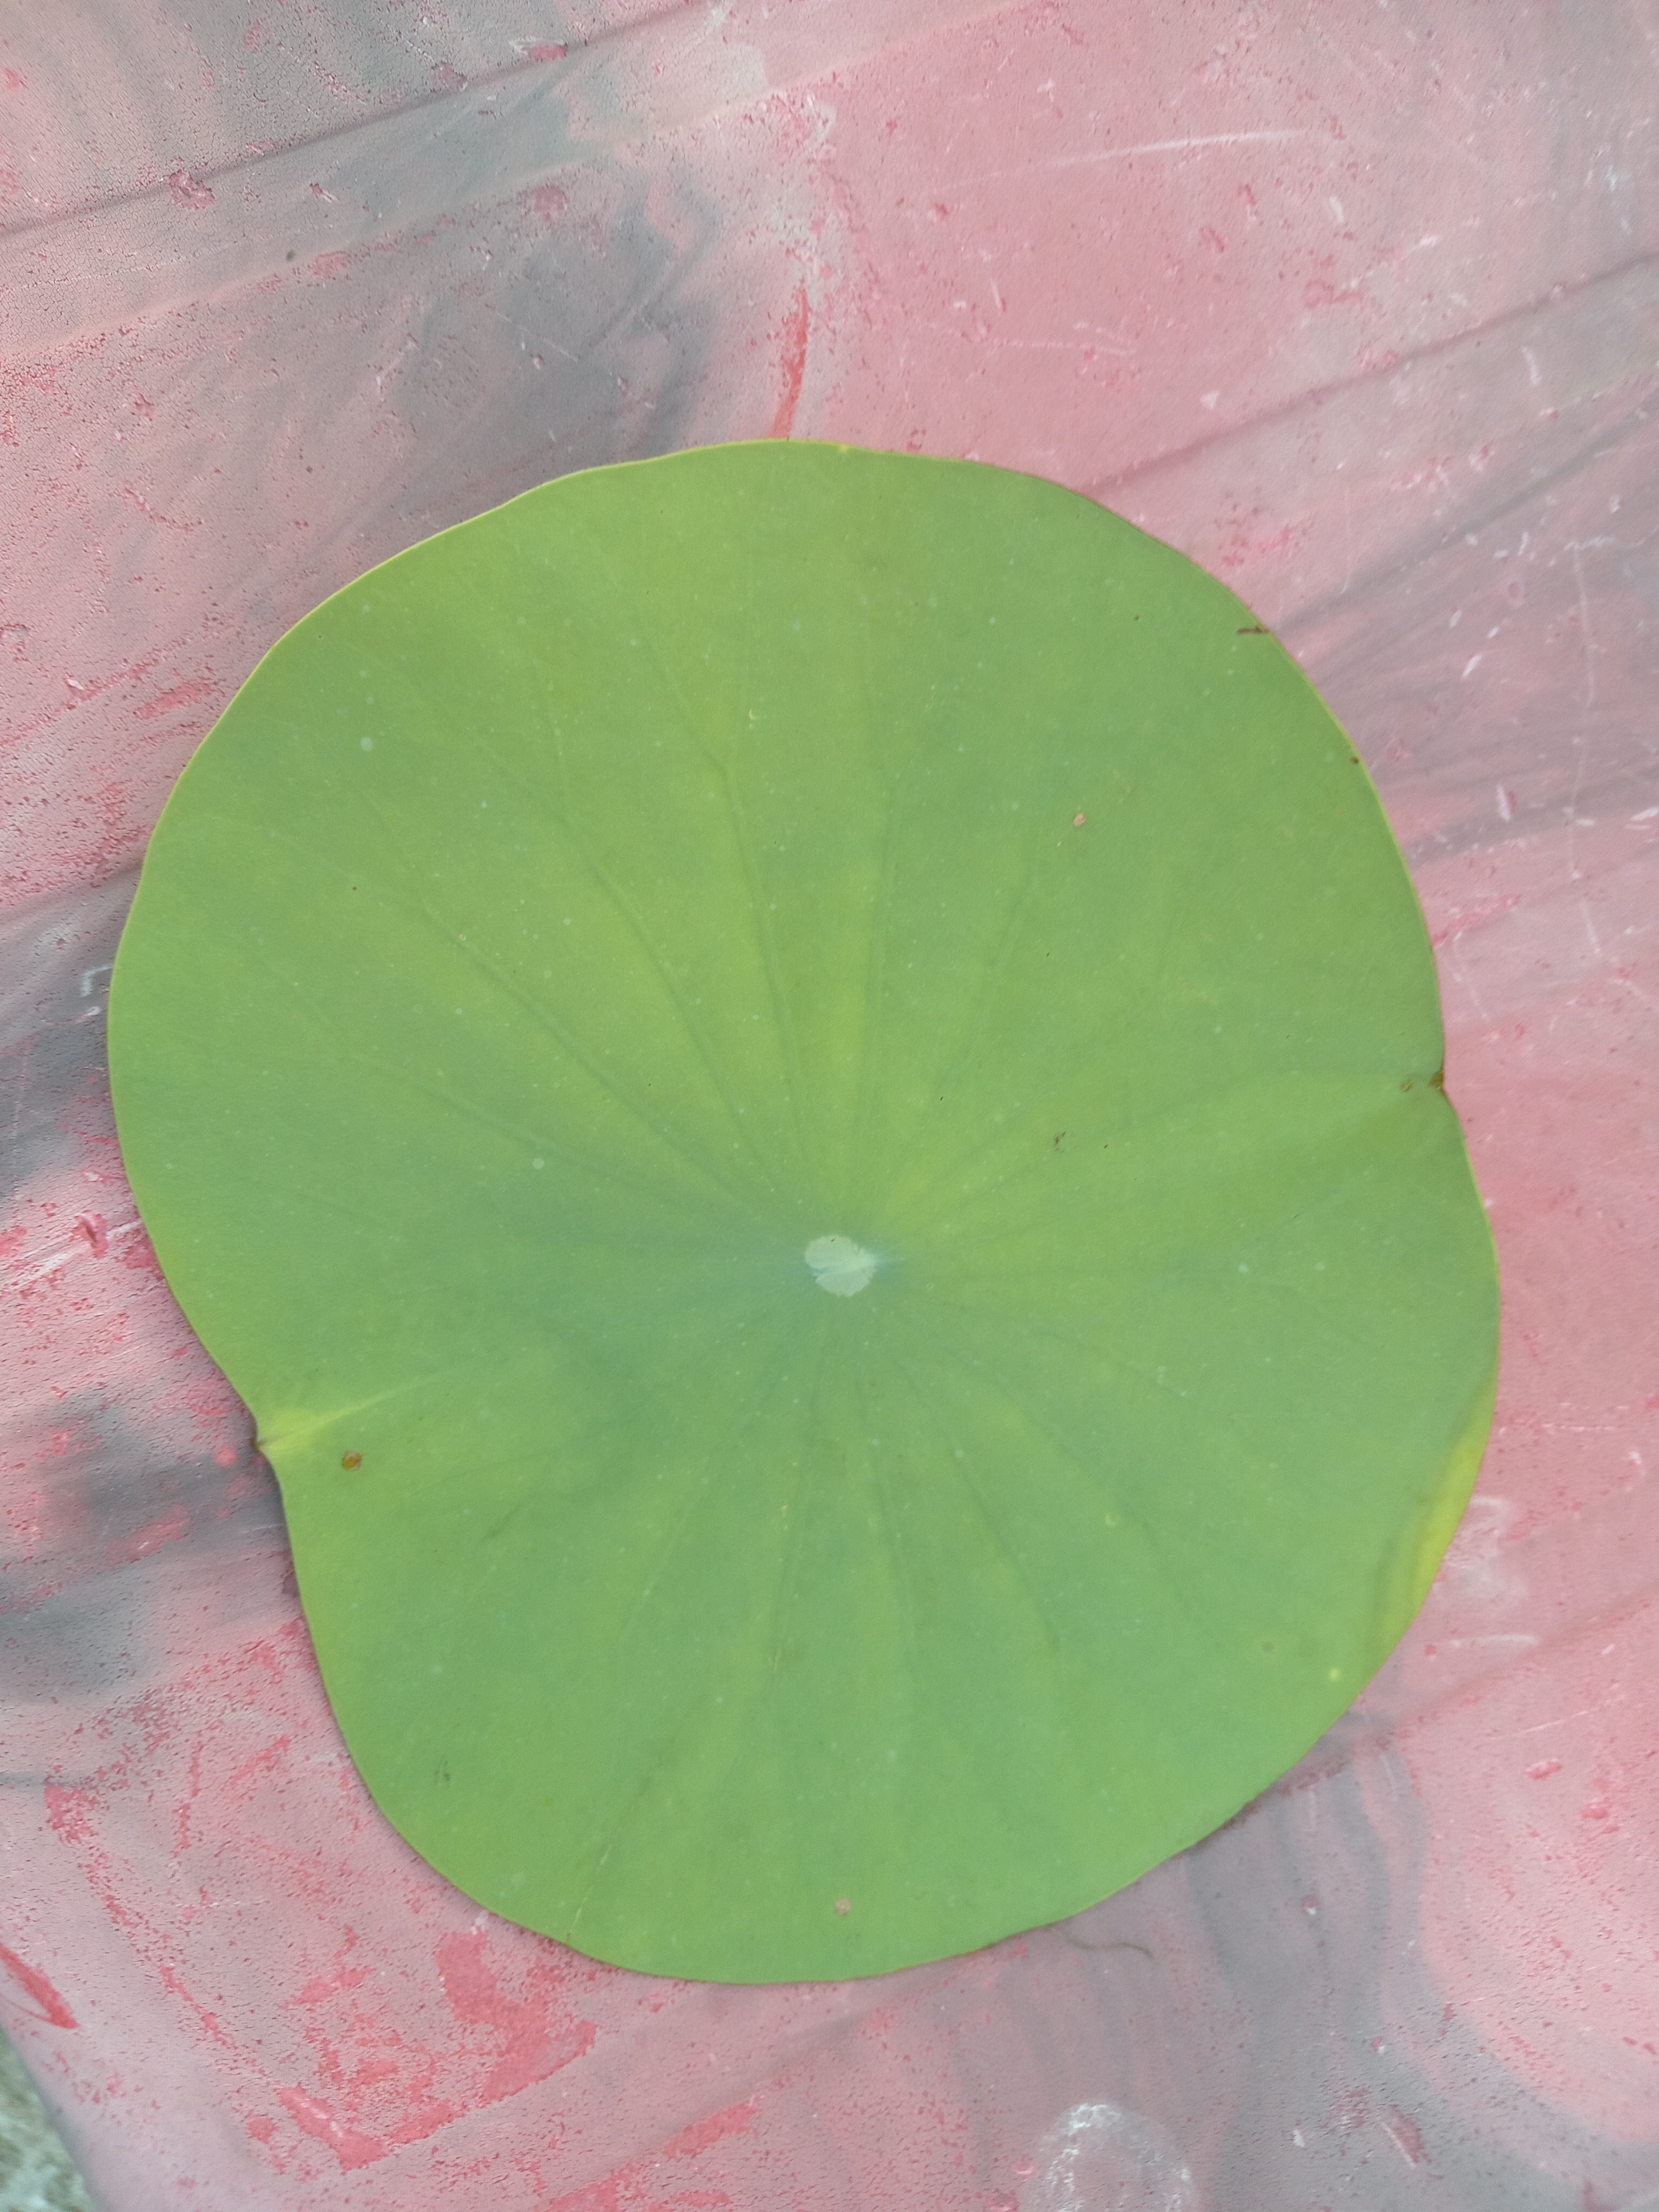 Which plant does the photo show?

lotus
